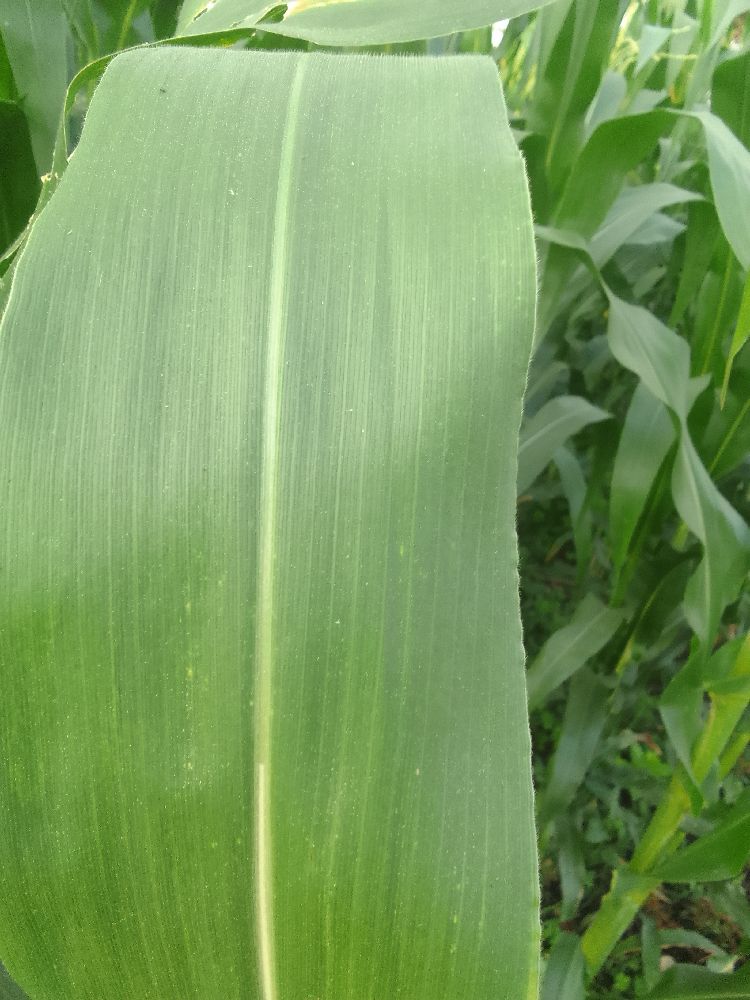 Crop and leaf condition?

maize, healthy
